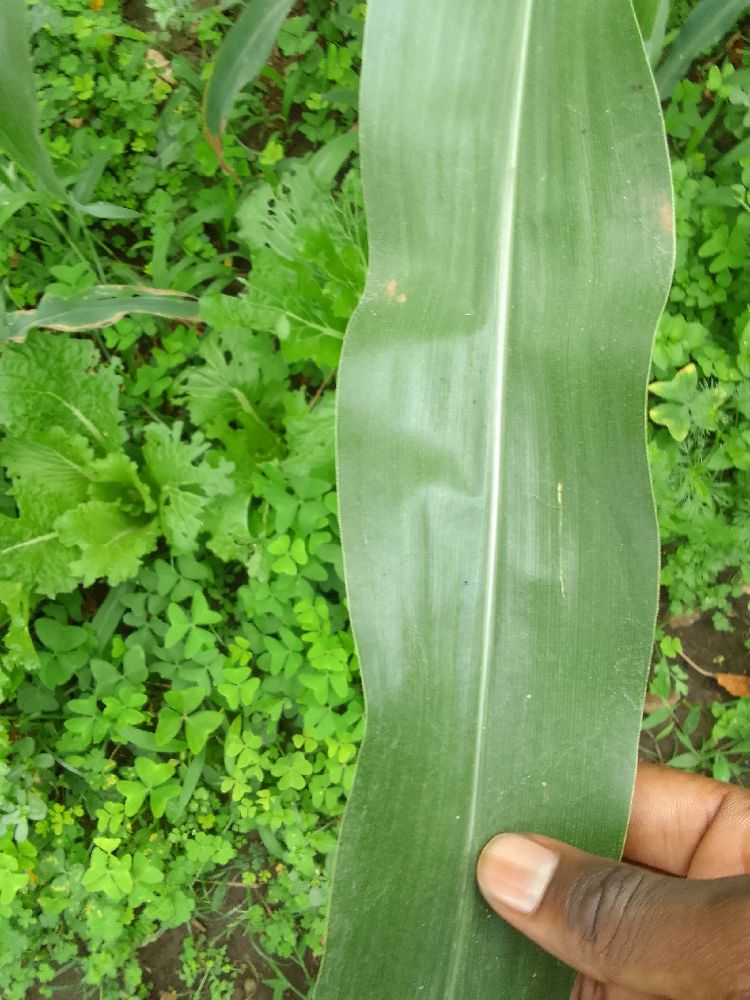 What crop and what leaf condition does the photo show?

maize, healthy
